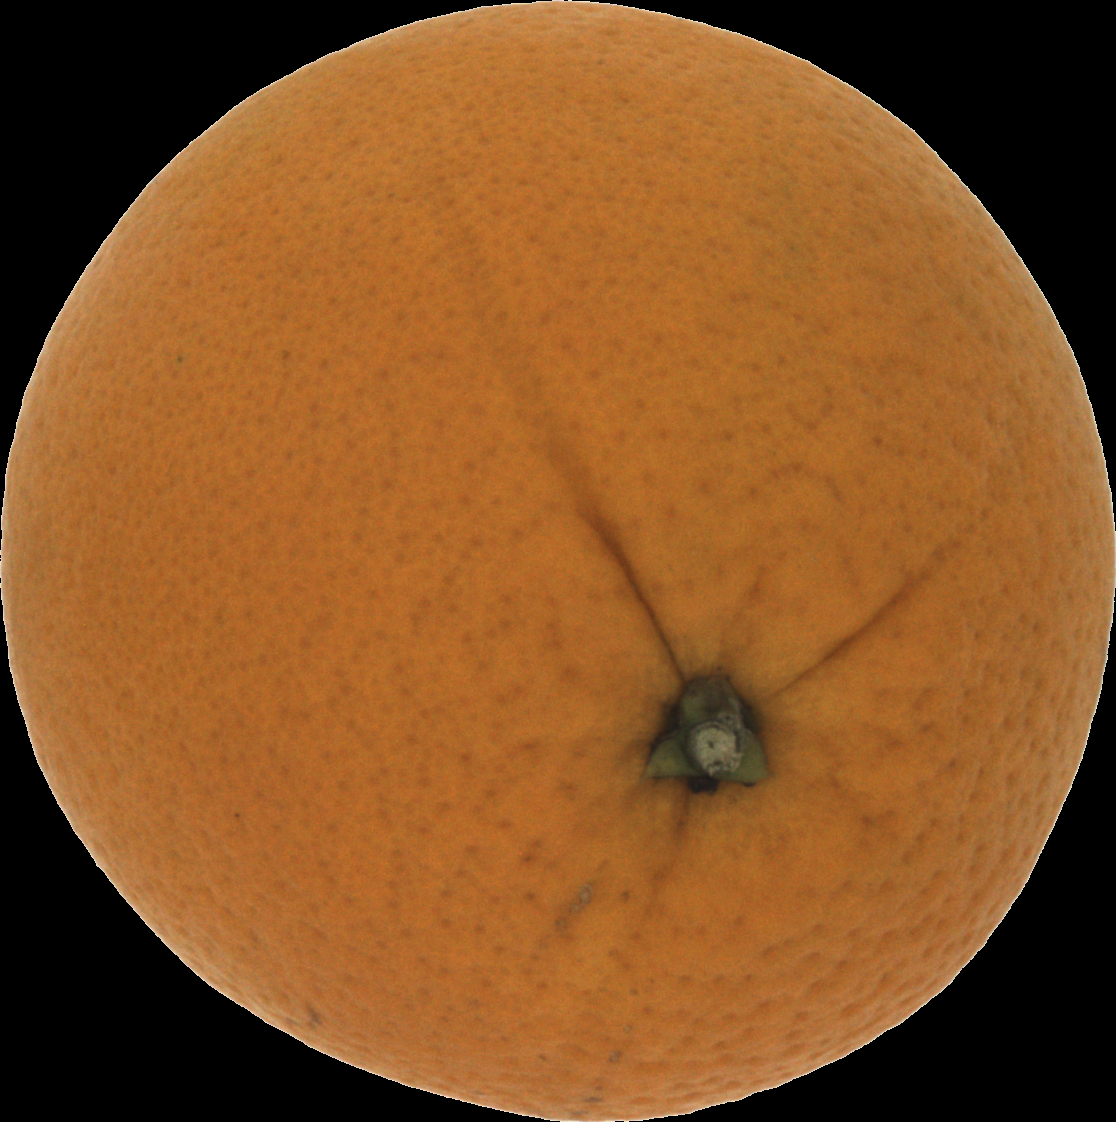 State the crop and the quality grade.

orange, good
